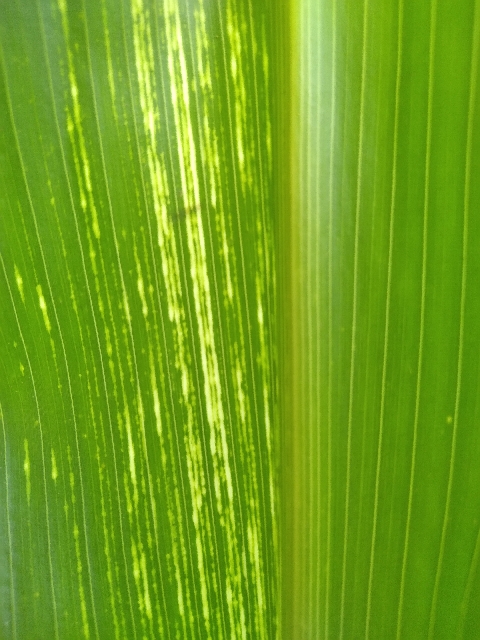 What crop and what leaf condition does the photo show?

maize, maize streak virus
